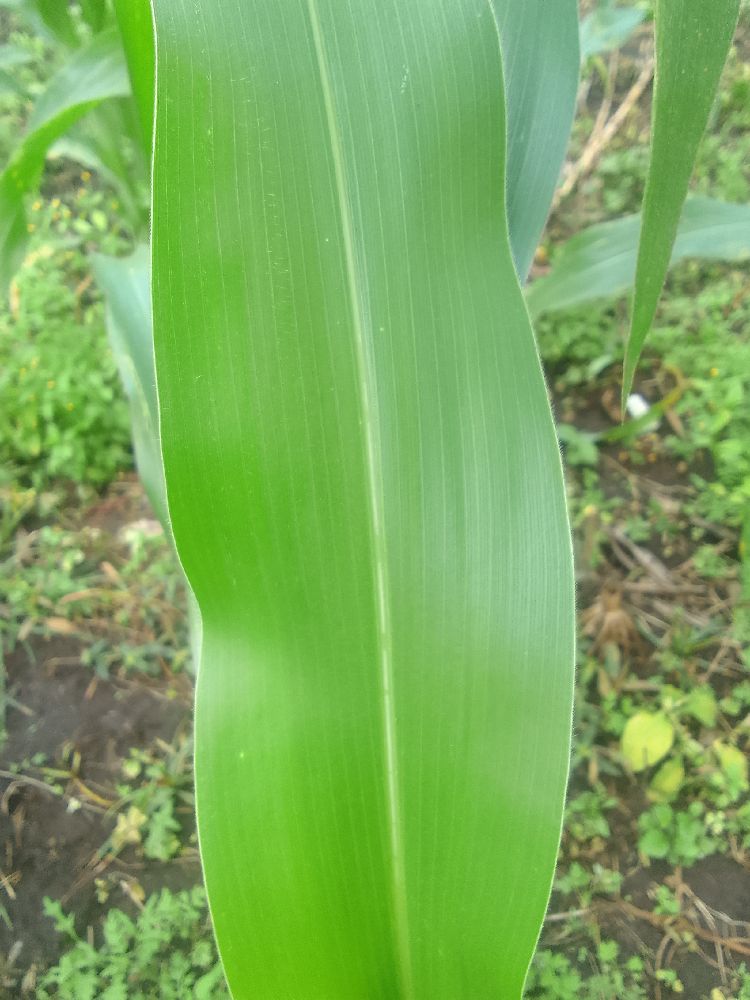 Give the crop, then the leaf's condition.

maize, healthy
